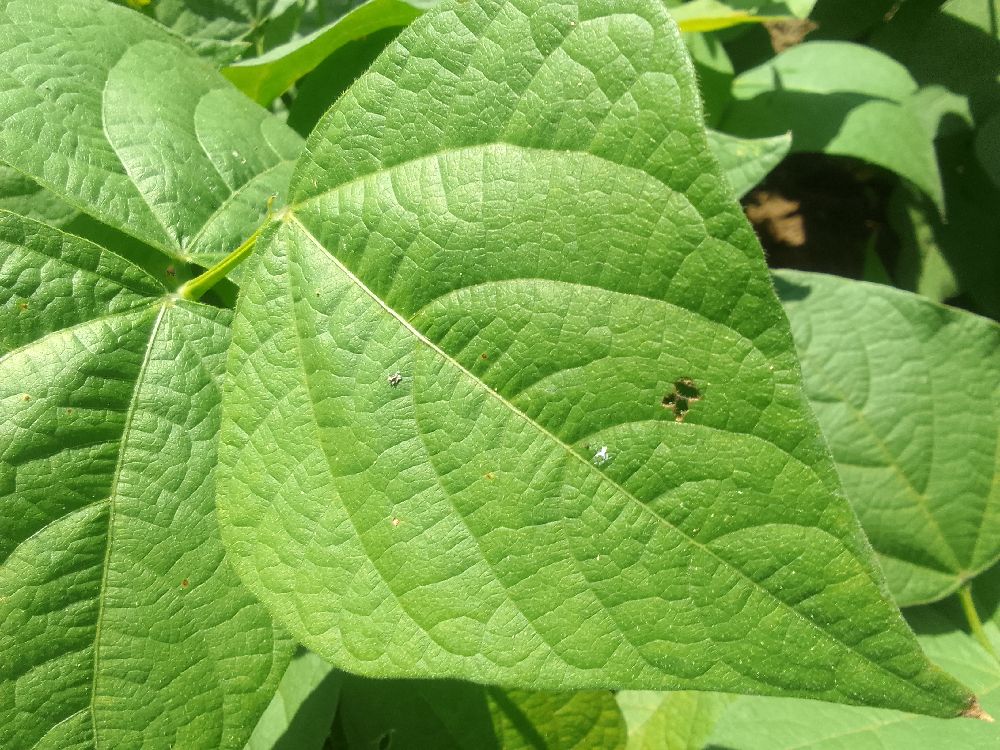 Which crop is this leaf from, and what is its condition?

common bean, healthy
